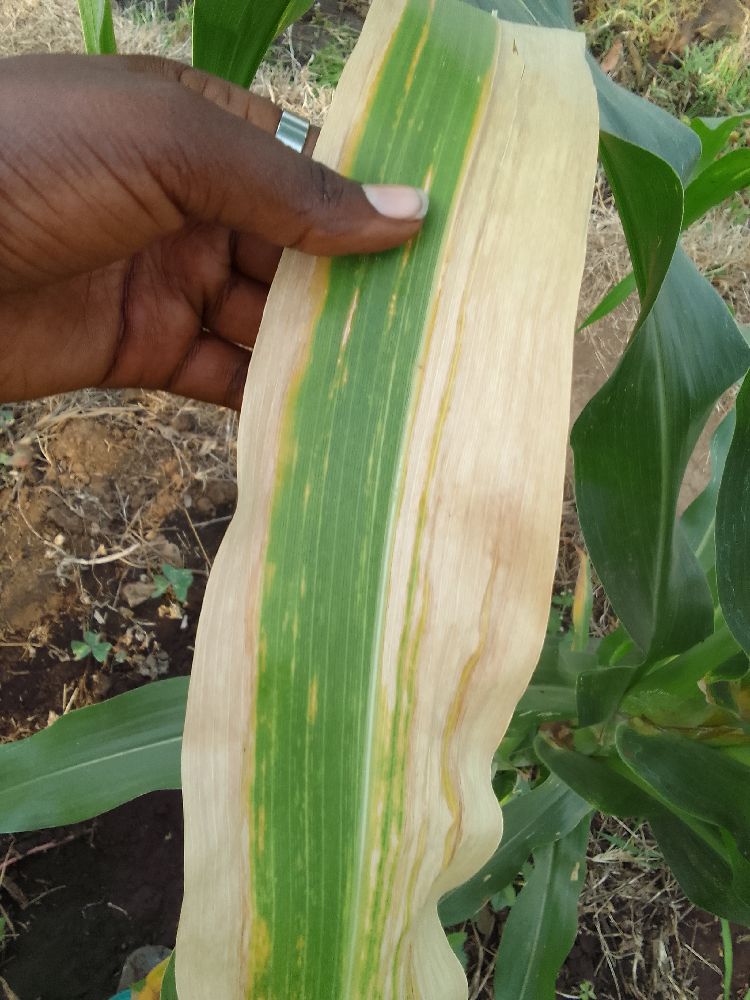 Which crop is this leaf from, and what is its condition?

maize, maize lethal necrosis
